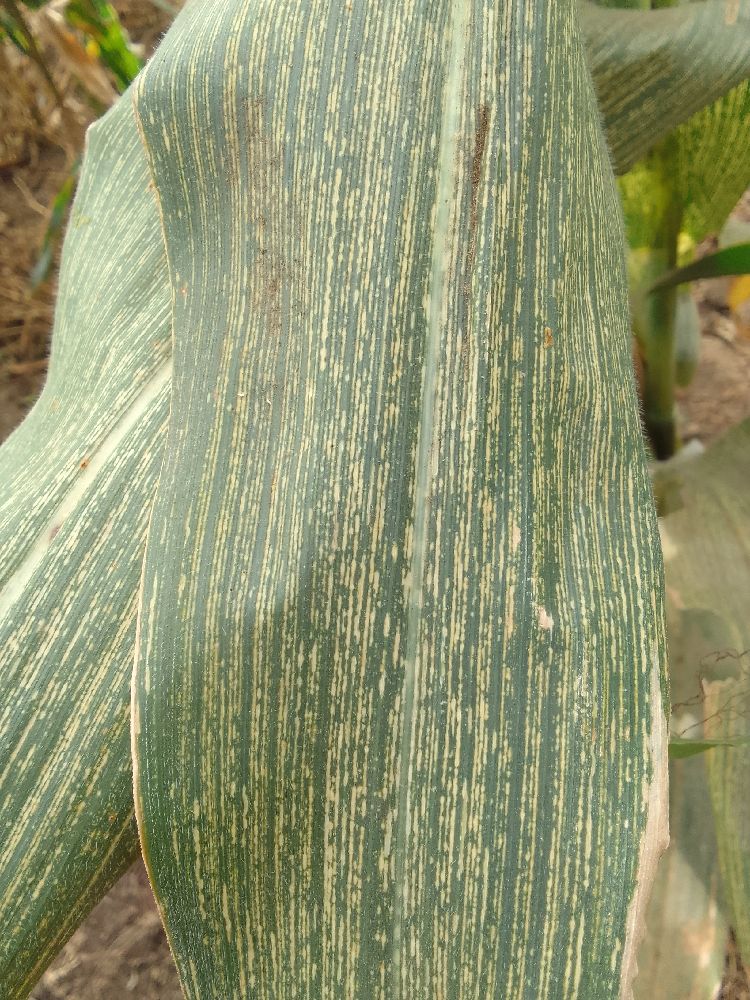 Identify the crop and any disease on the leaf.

maize, maize streak virus
